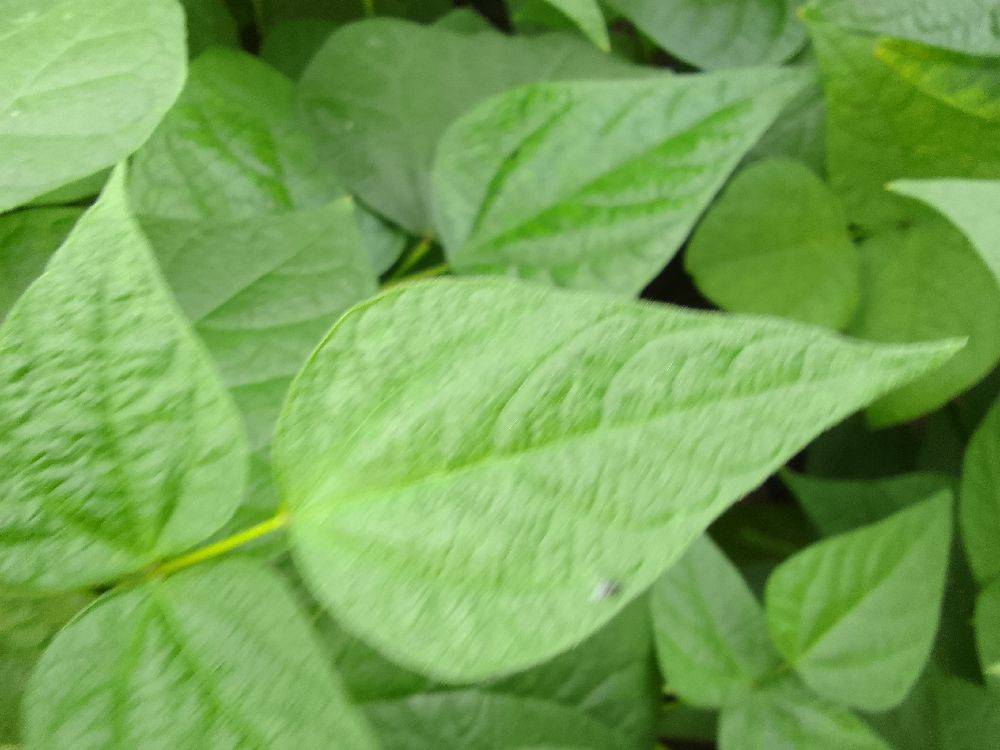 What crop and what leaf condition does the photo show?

common bean, healthy
